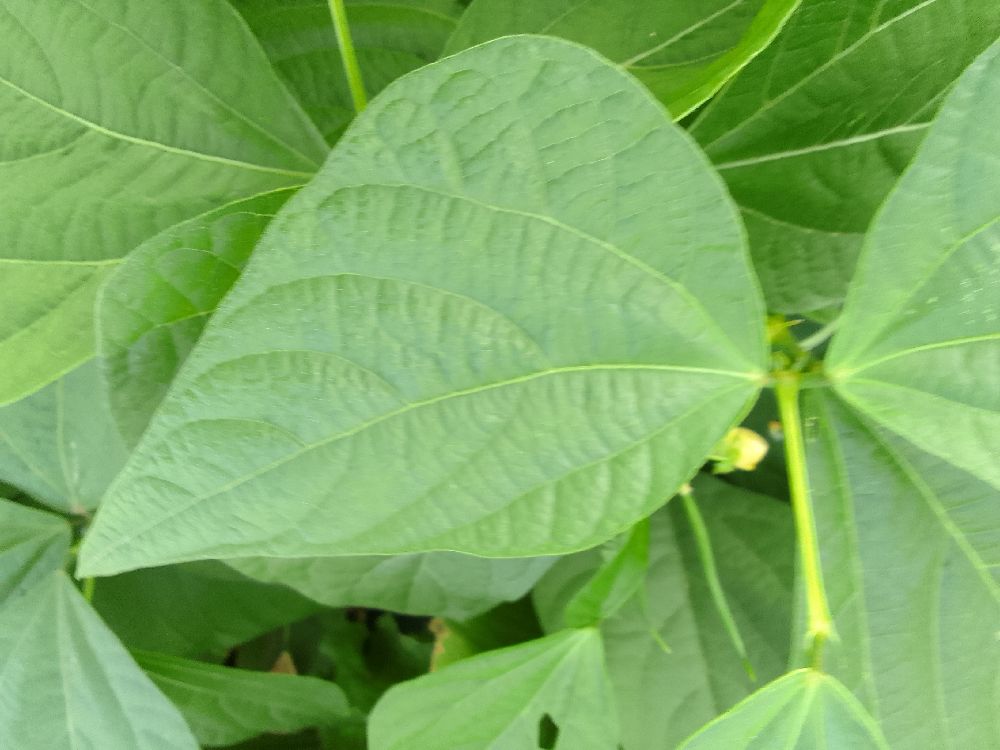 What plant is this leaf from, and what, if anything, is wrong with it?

common bean, healthy
